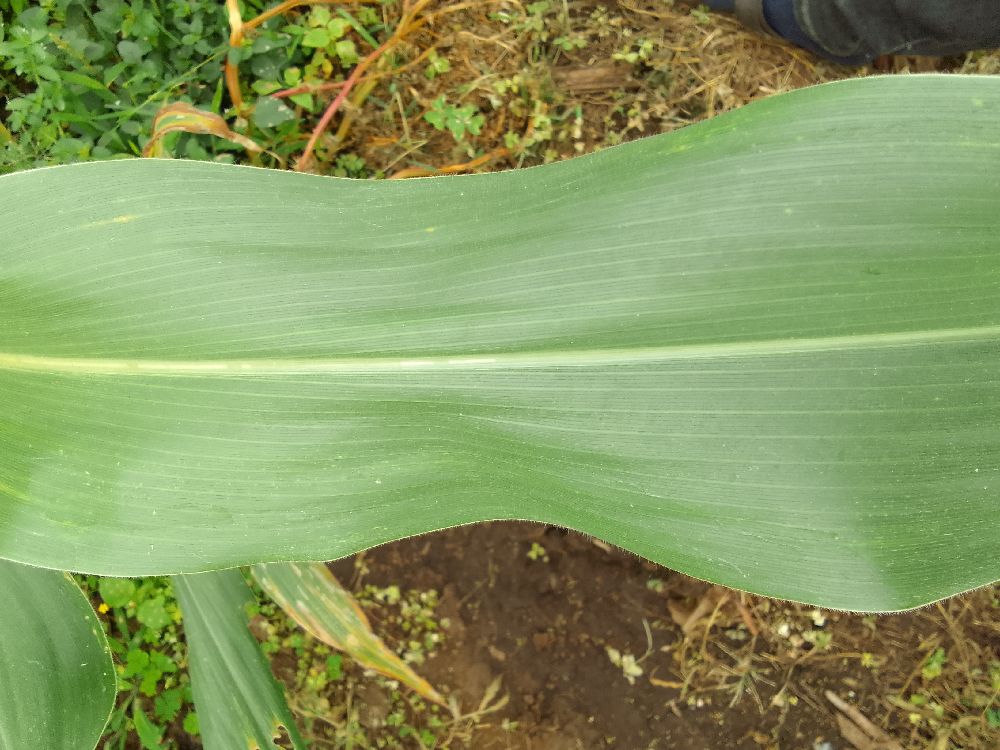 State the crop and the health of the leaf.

maize, healthy
